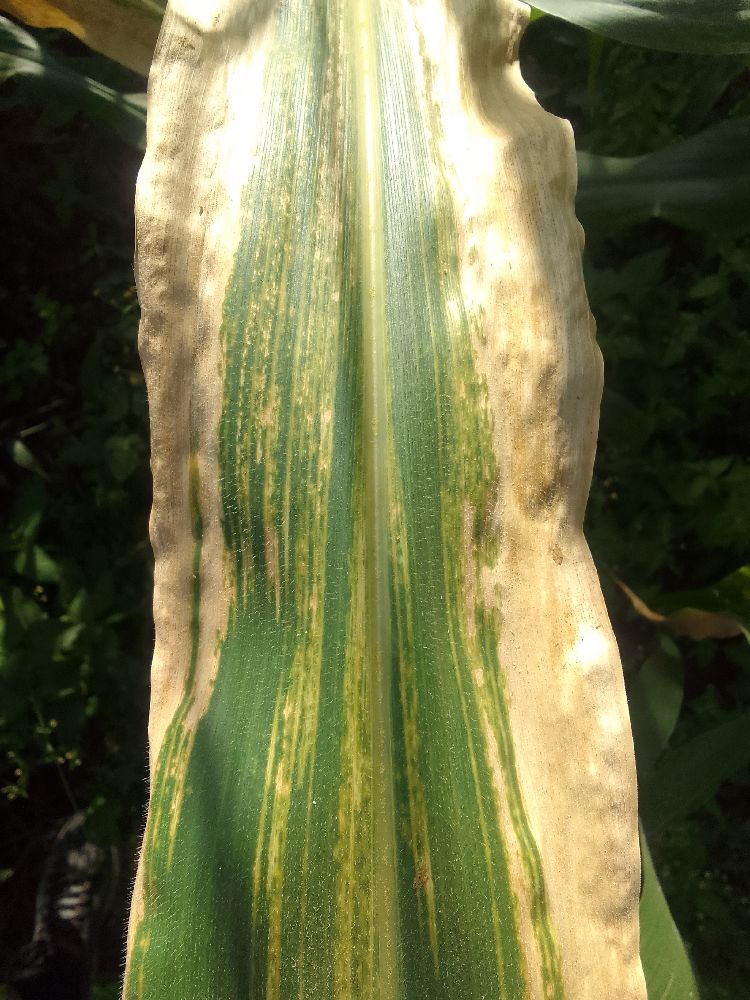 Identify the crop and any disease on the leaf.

maize, maize lethal necrosis
